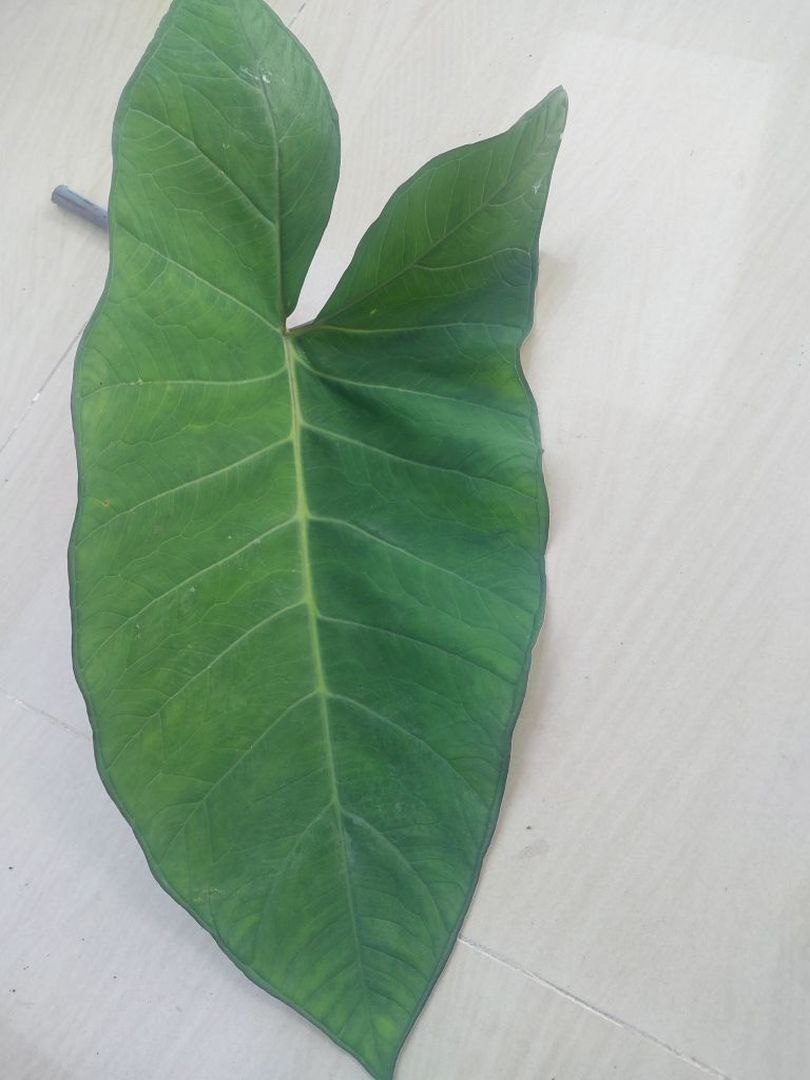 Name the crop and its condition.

taro, healthy
